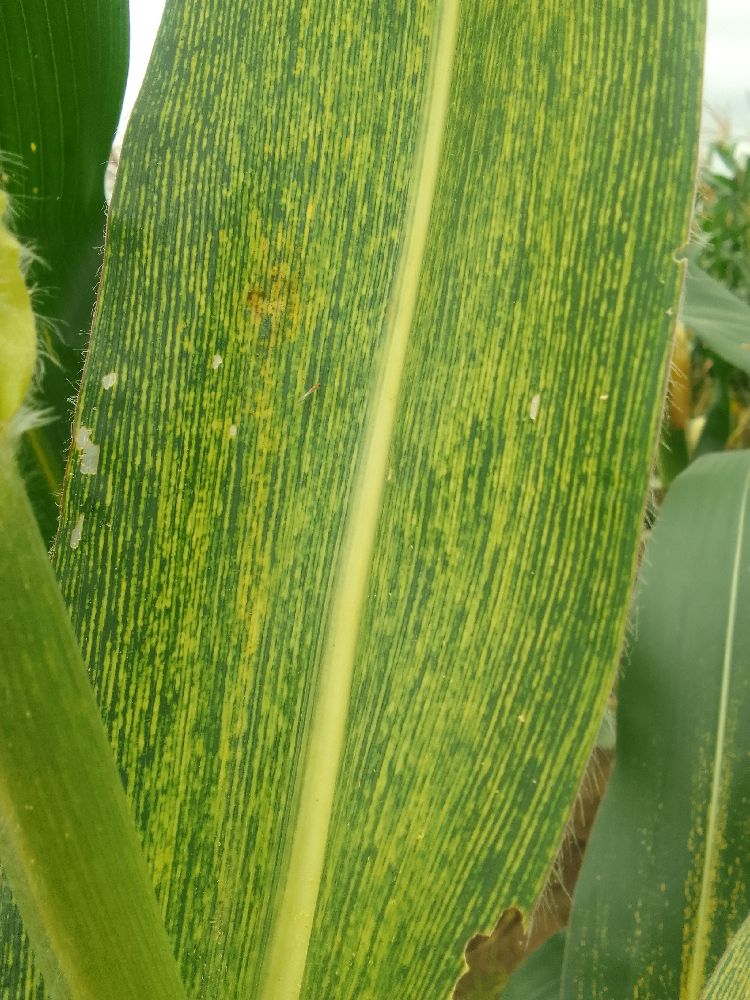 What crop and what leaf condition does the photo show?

maize, maize streak virus
